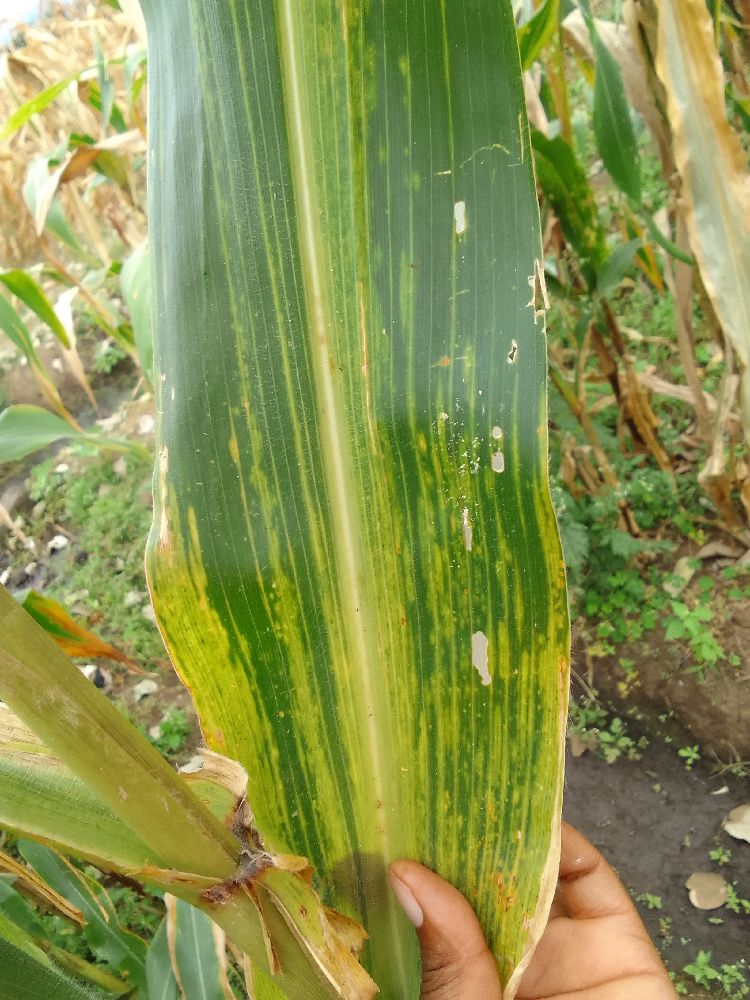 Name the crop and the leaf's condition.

maize, maize lethal necrosis
